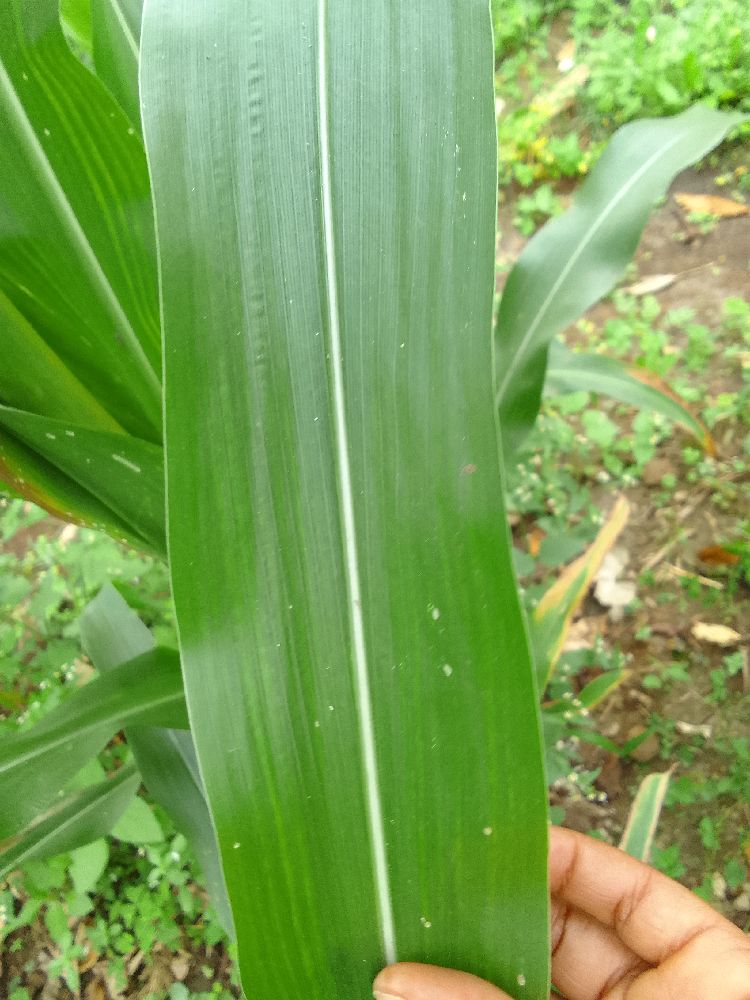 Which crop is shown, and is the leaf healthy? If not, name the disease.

maize, healthy
